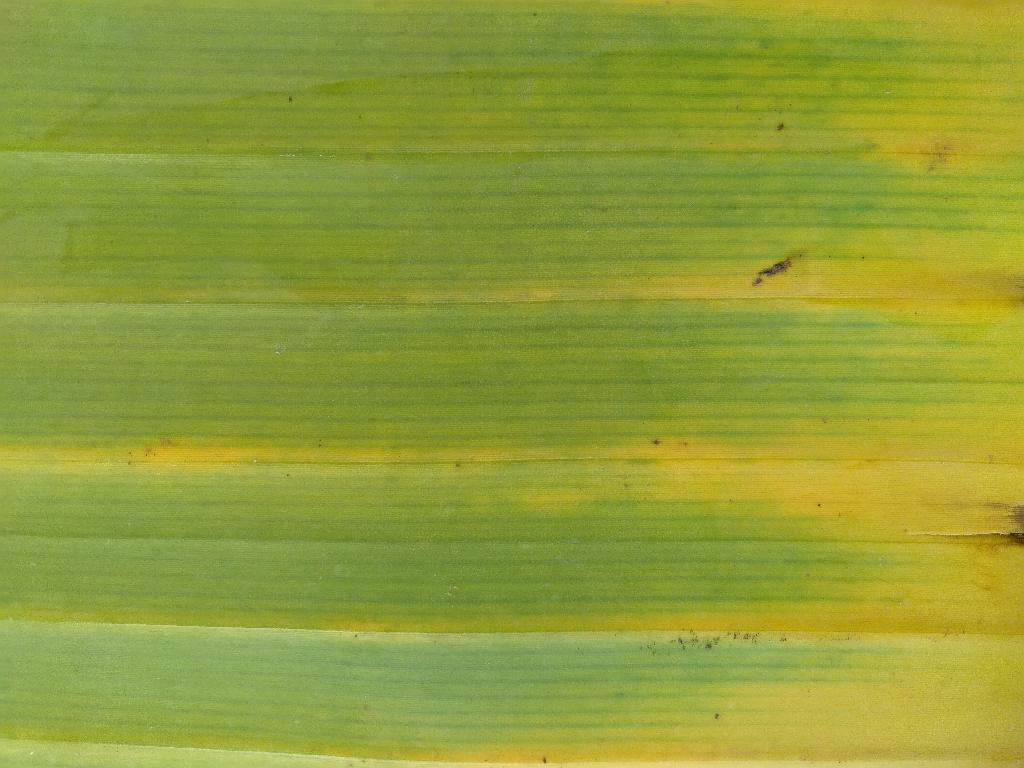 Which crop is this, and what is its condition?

banana, fusarium wilt race 1
